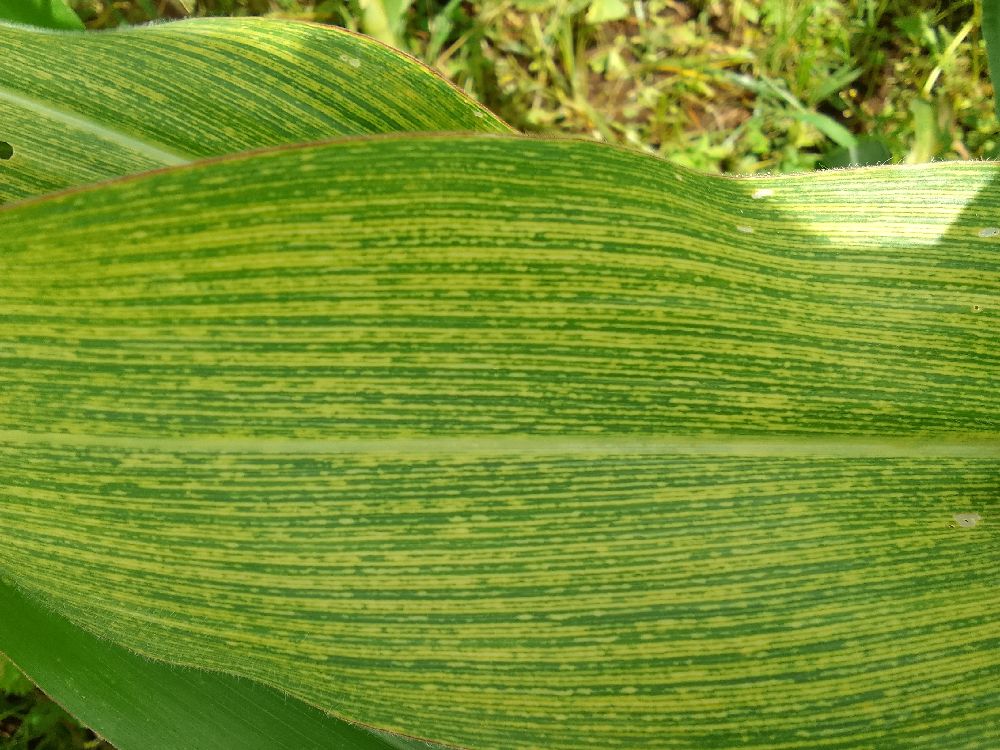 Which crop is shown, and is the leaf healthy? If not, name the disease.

maize, maize streak virus
